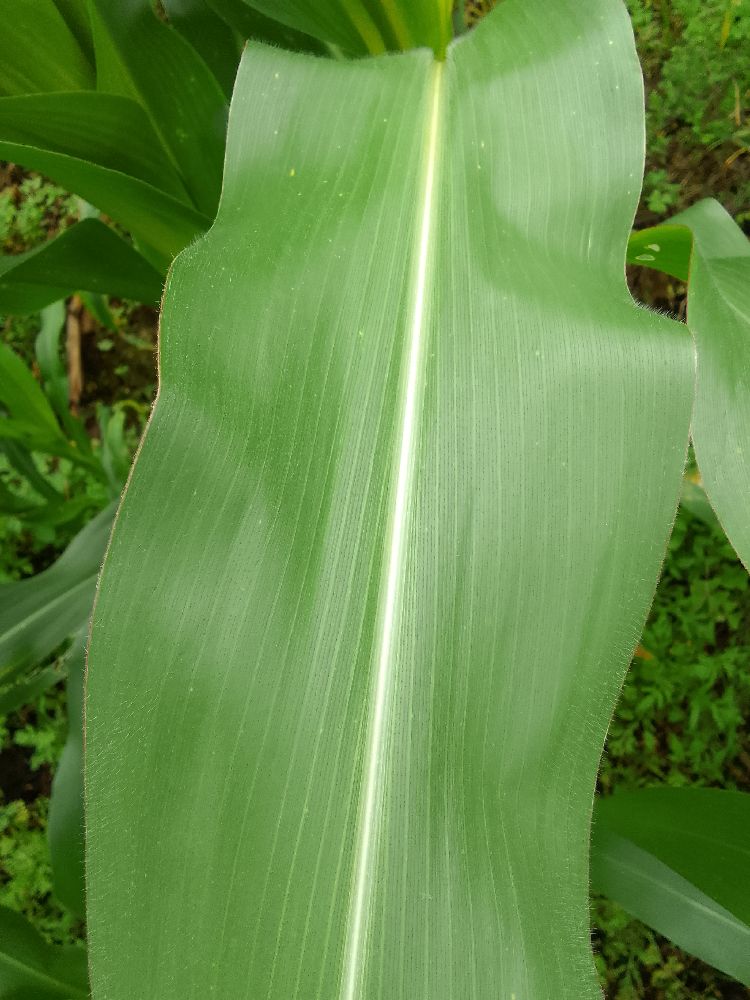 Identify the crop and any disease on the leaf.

maize, healthy
